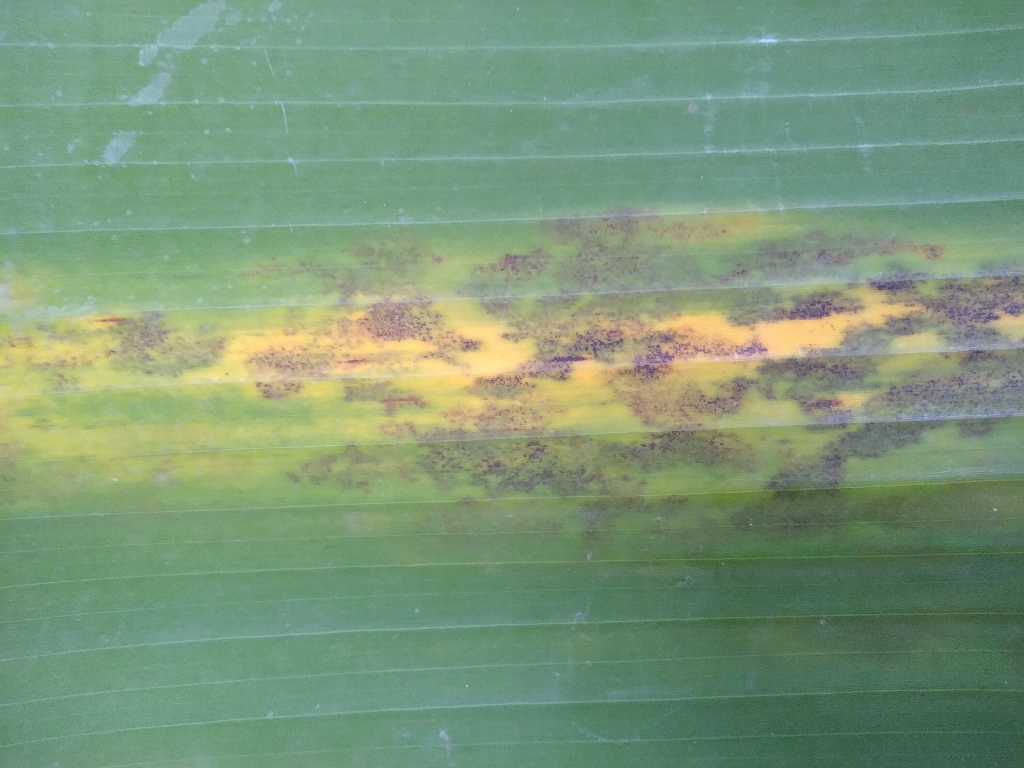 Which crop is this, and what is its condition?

banana, black sigatoka
